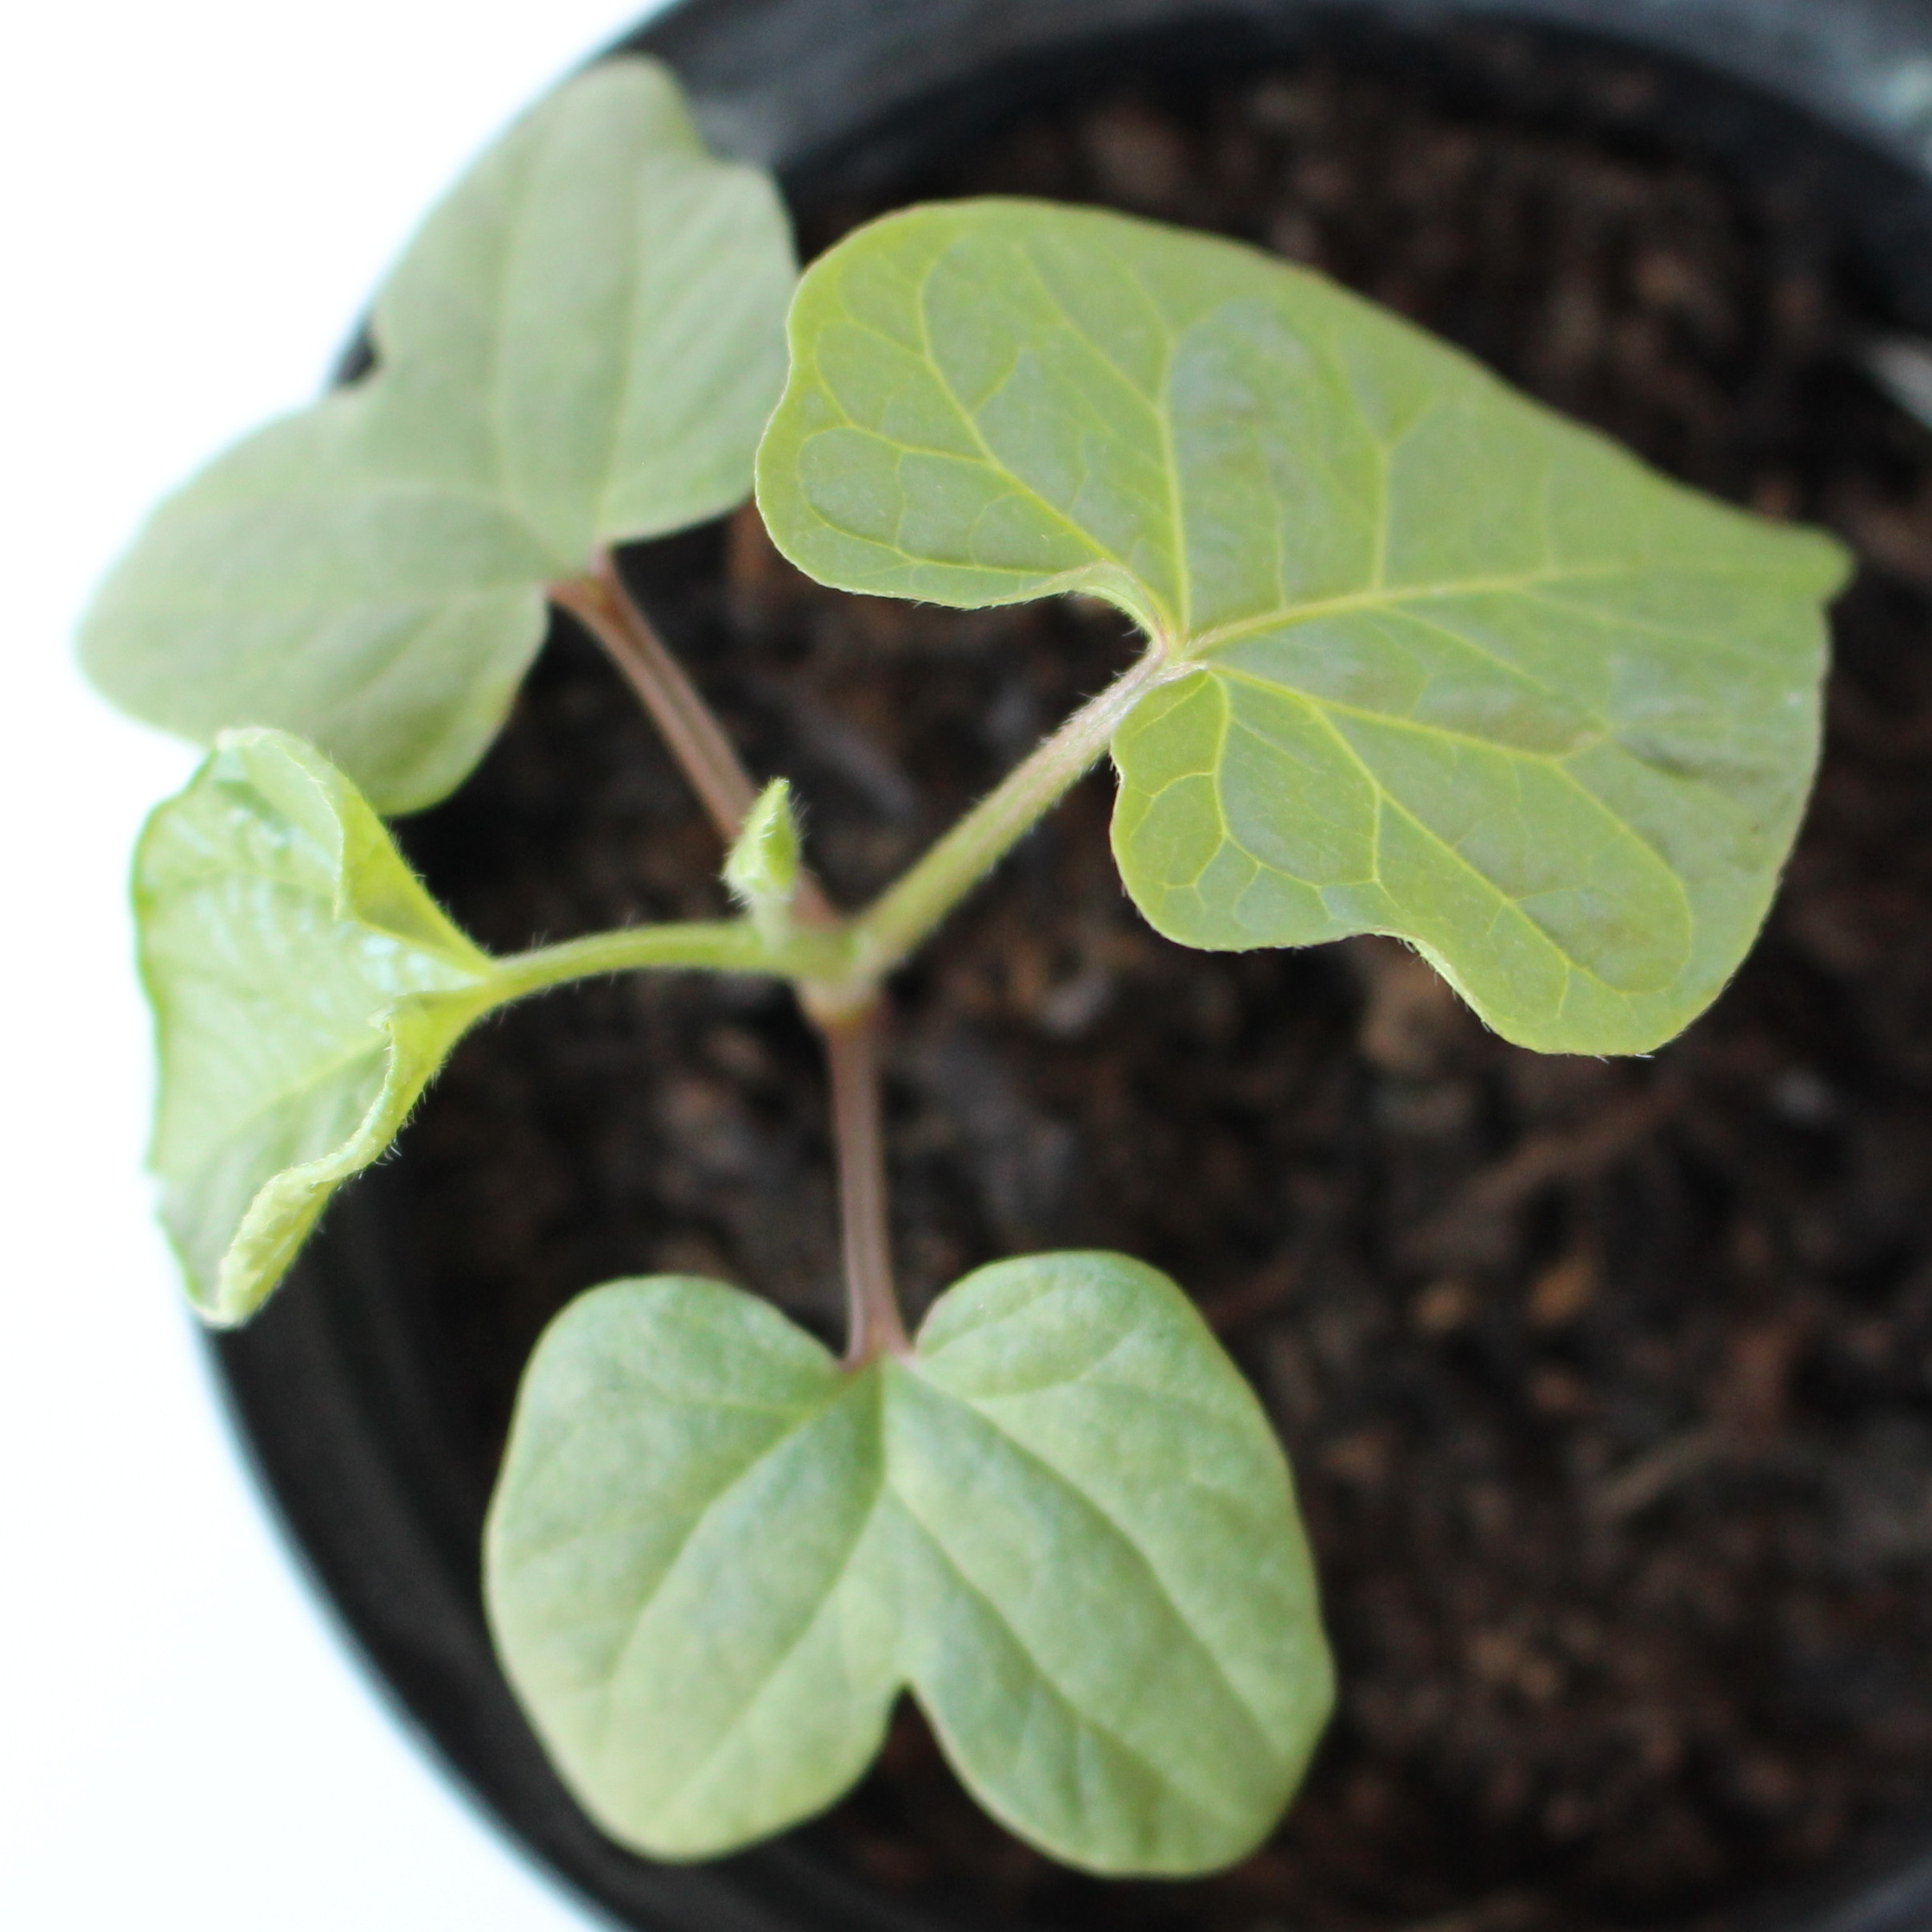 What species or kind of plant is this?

Convolvulus arvensis
